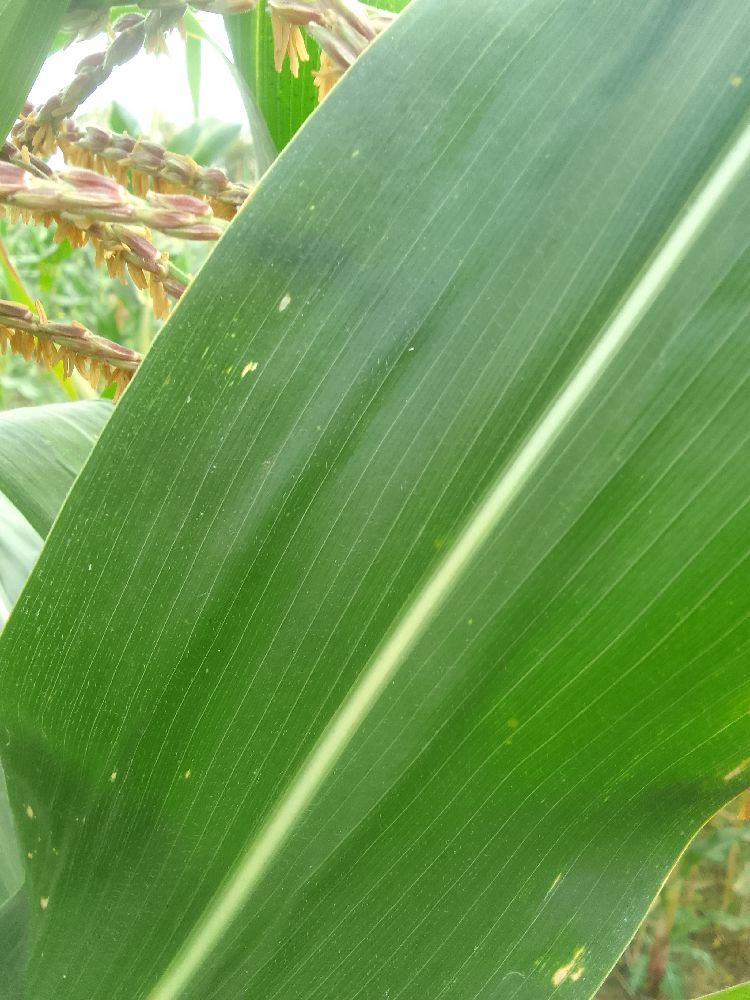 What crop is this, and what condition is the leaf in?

maize, healthy
